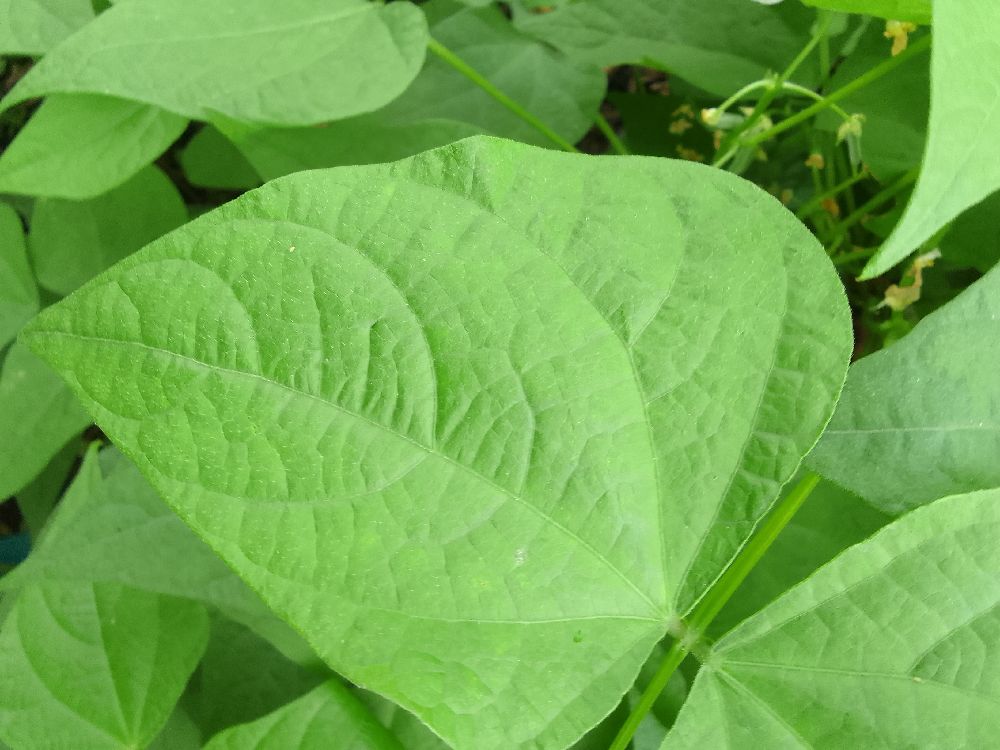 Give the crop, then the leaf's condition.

common bean, healthy
